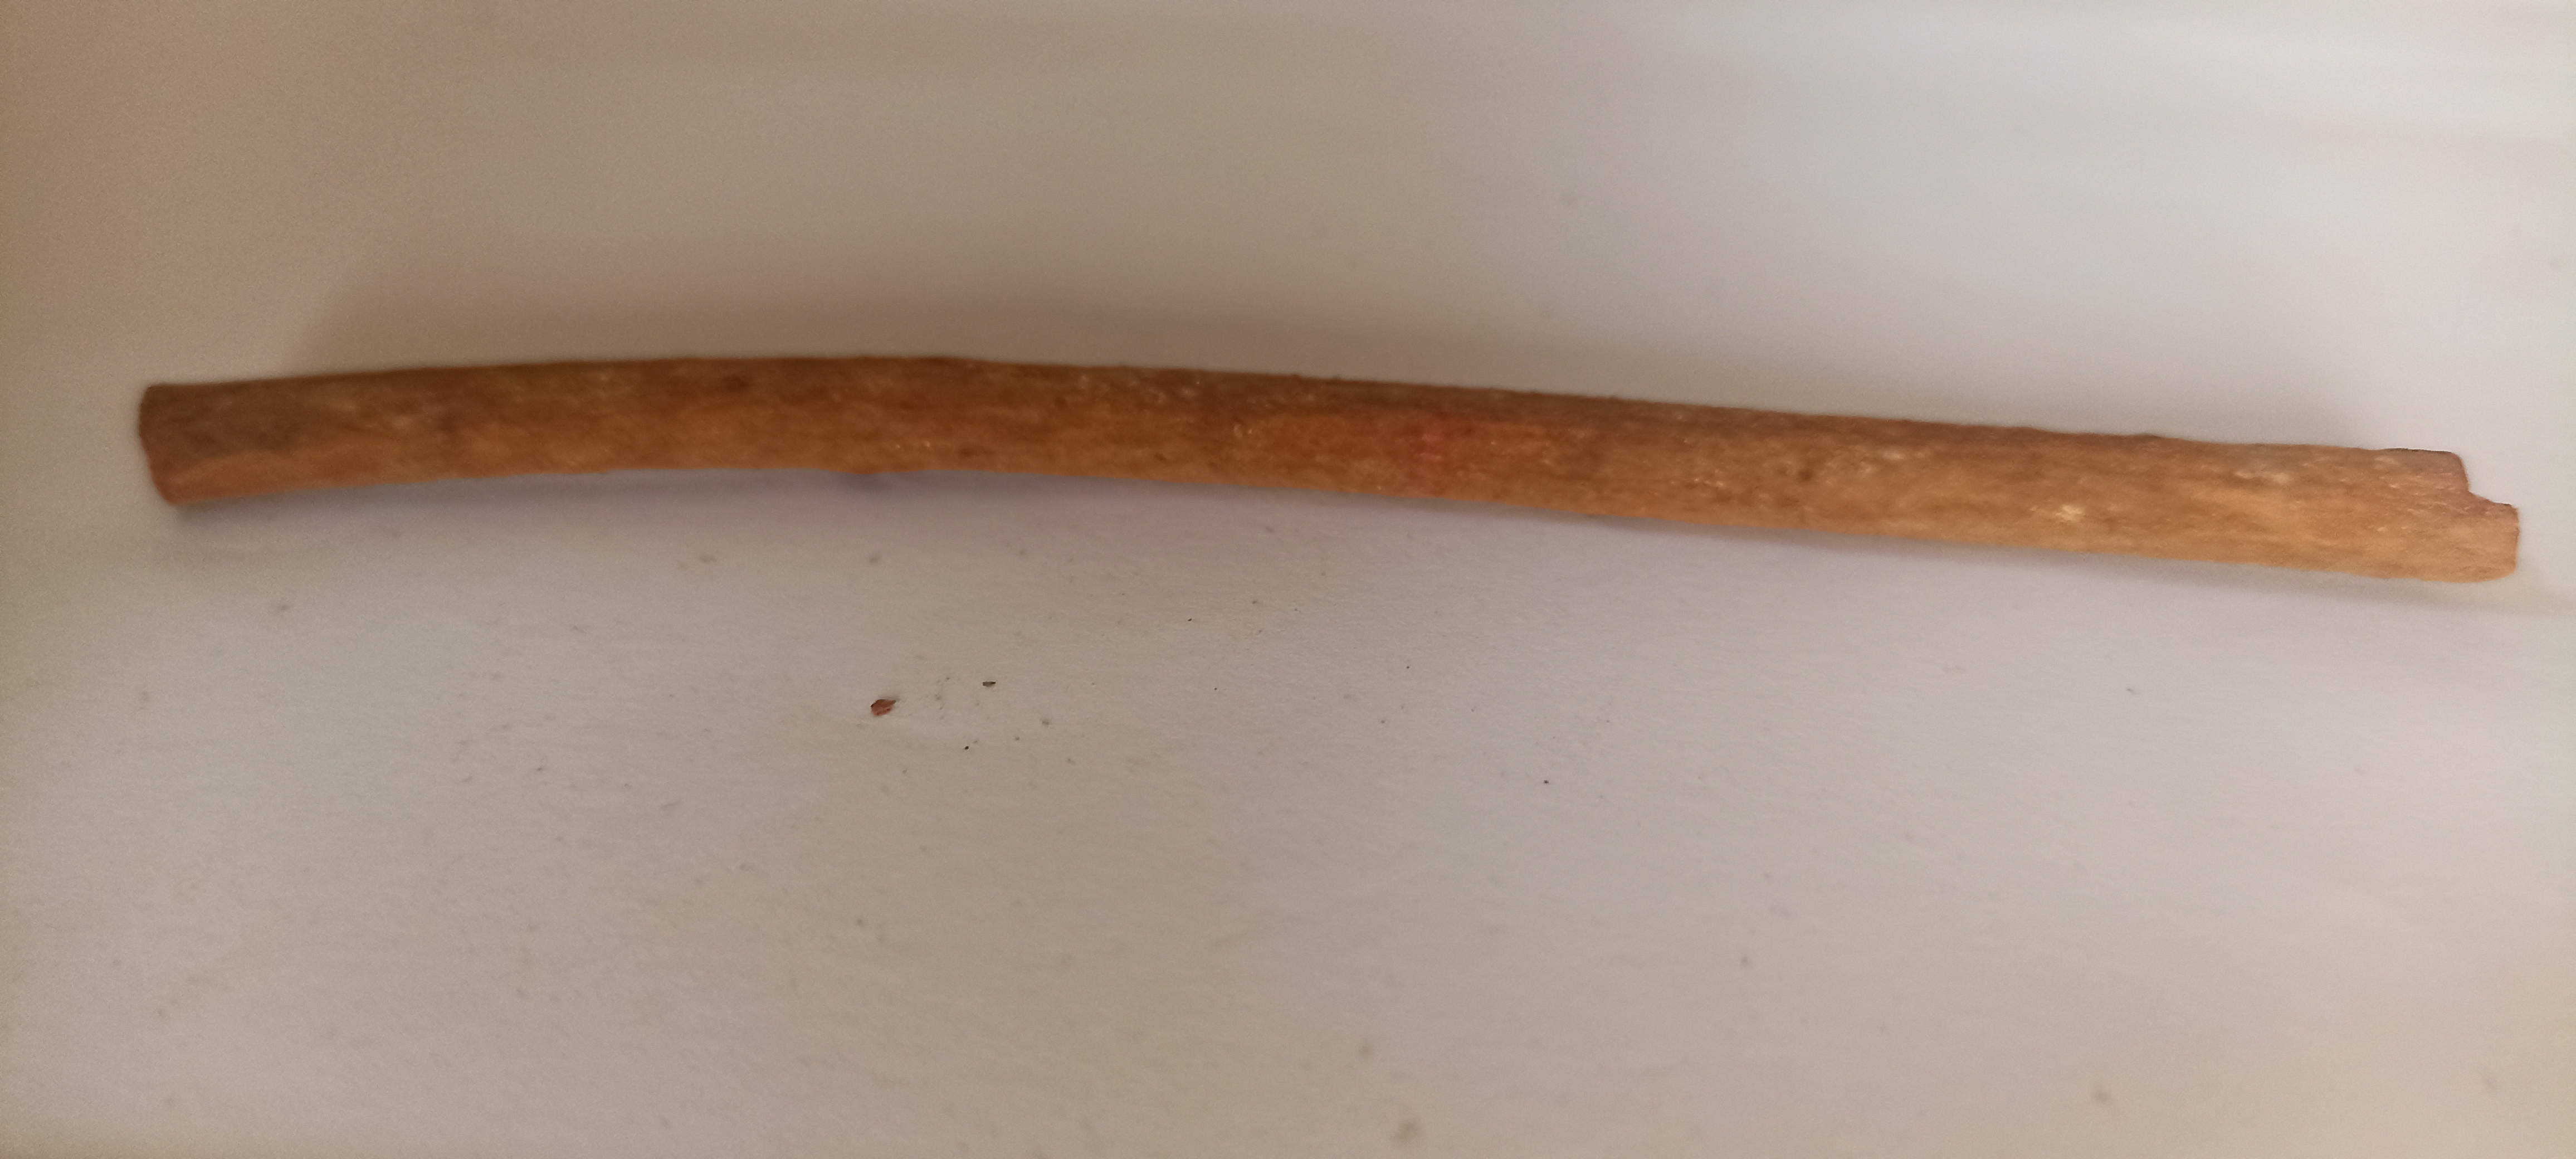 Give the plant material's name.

manjistha
